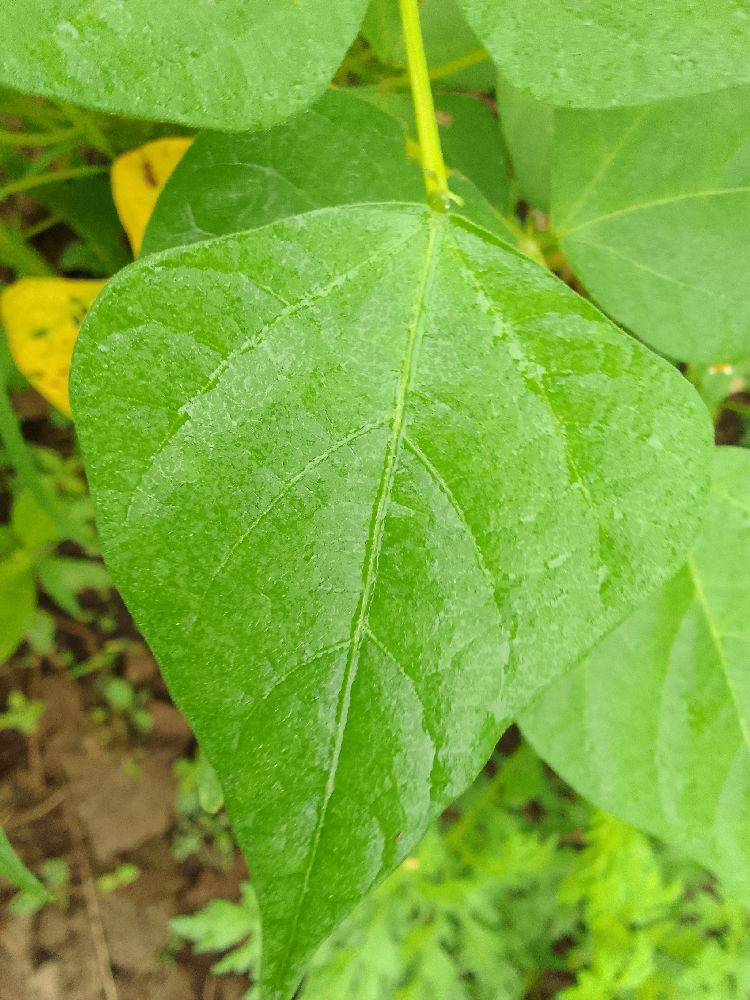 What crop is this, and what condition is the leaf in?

common bean, healthy
